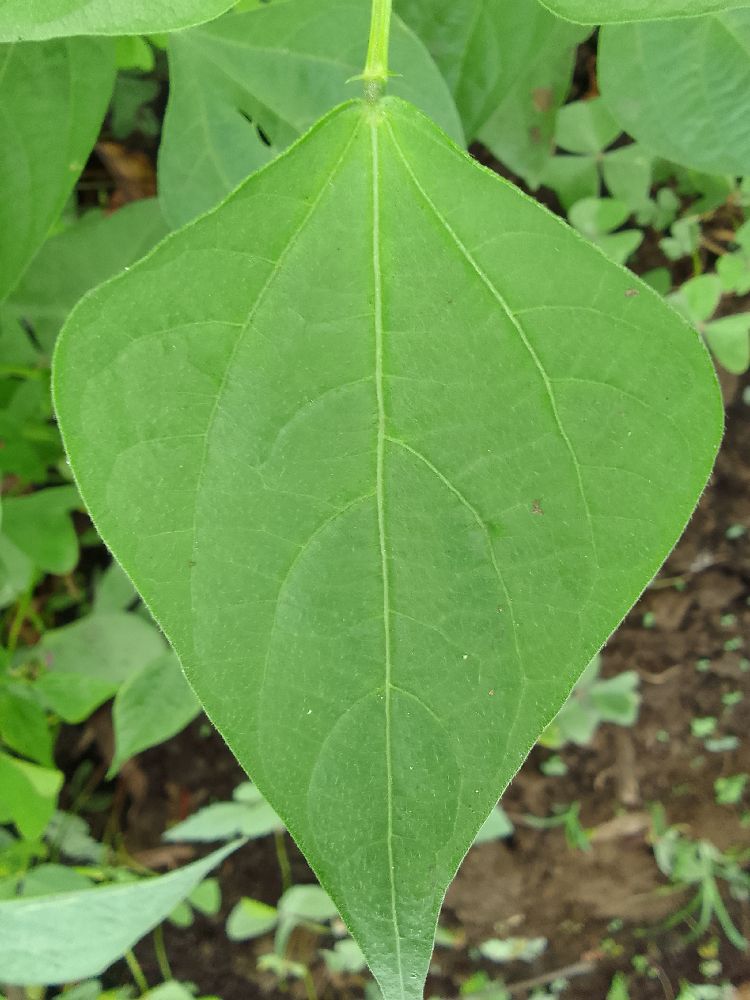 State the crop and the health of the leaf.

common bean, healthy
